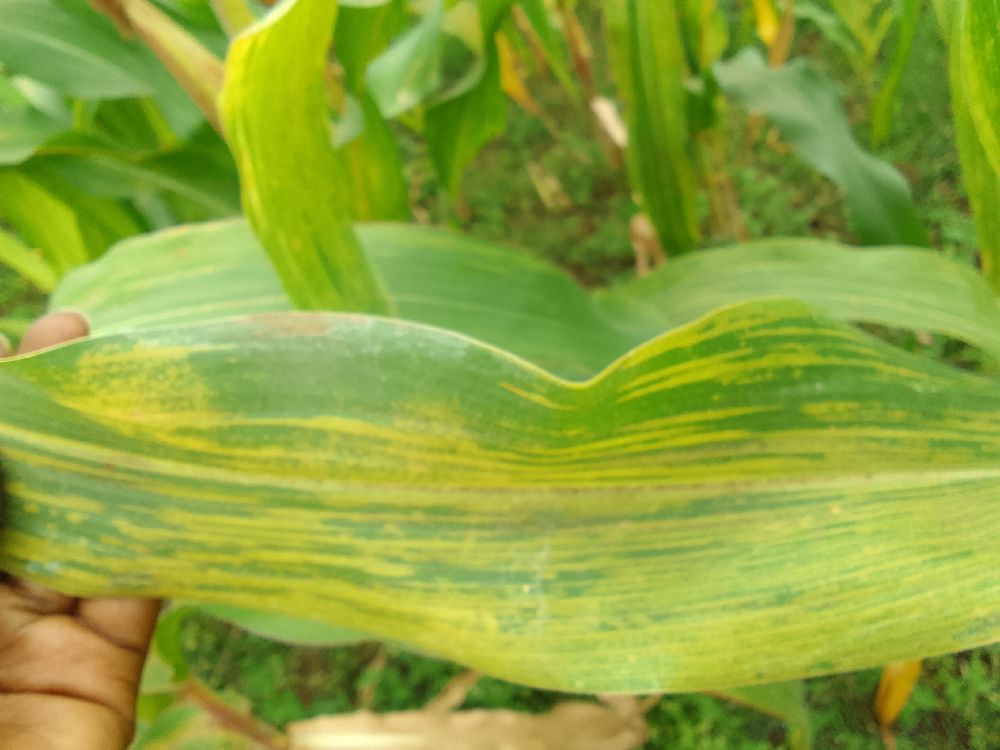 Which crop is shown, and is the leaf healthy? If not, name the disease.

maize, maize lethal necrosis
